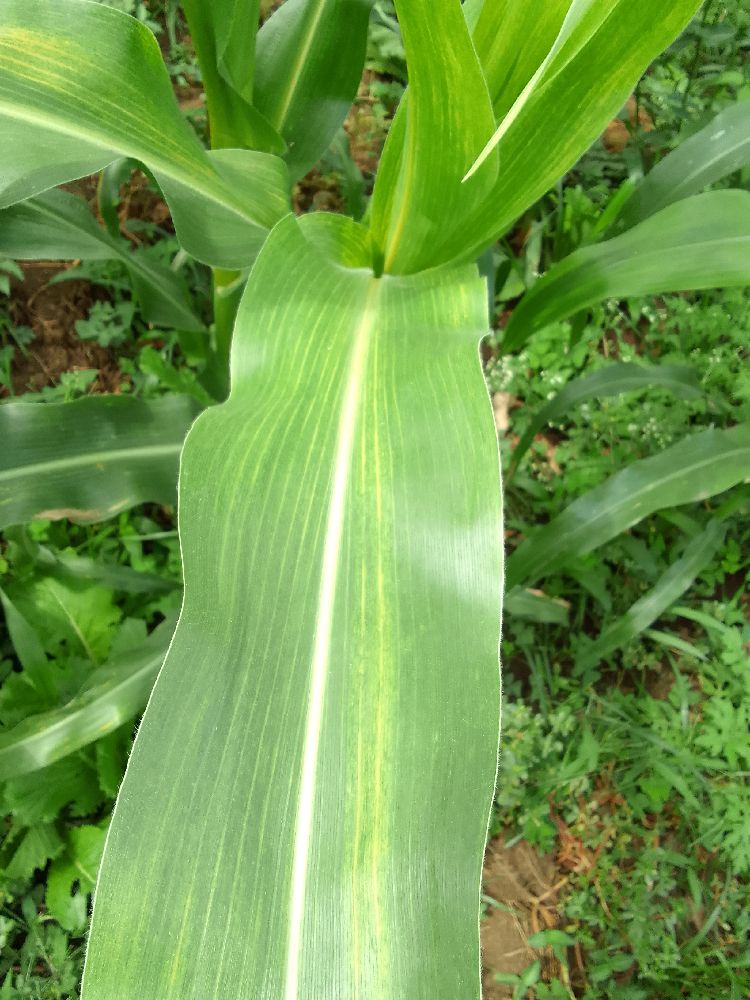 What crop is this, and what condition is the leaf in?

maize, maize lethal necrosis
